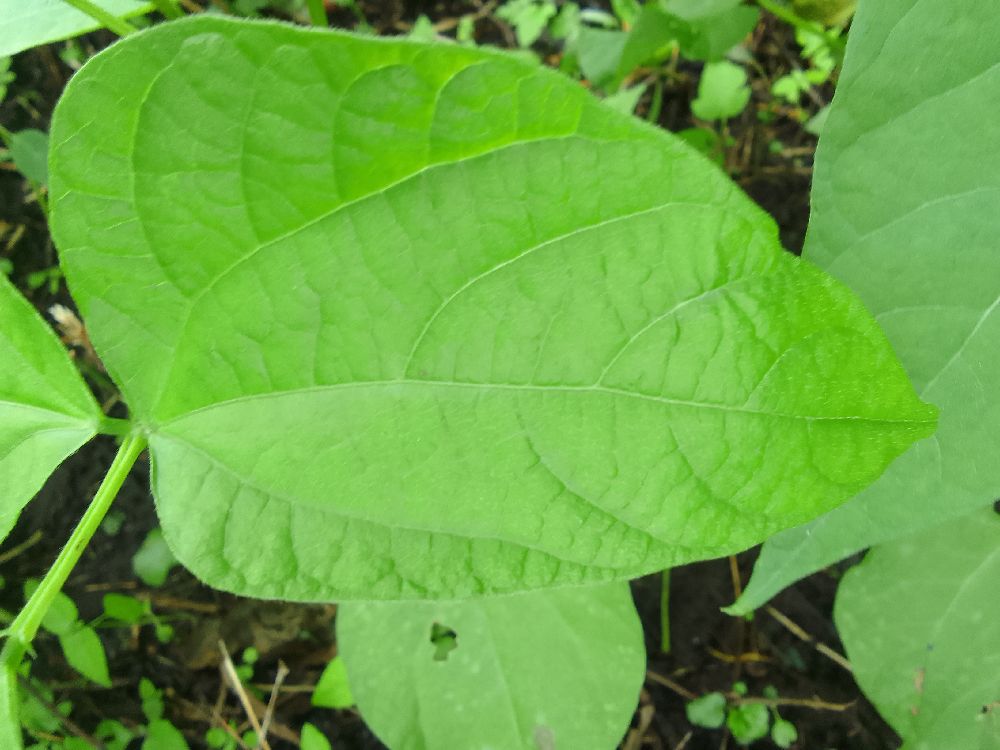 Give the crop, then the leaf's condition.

common bean, healthy
